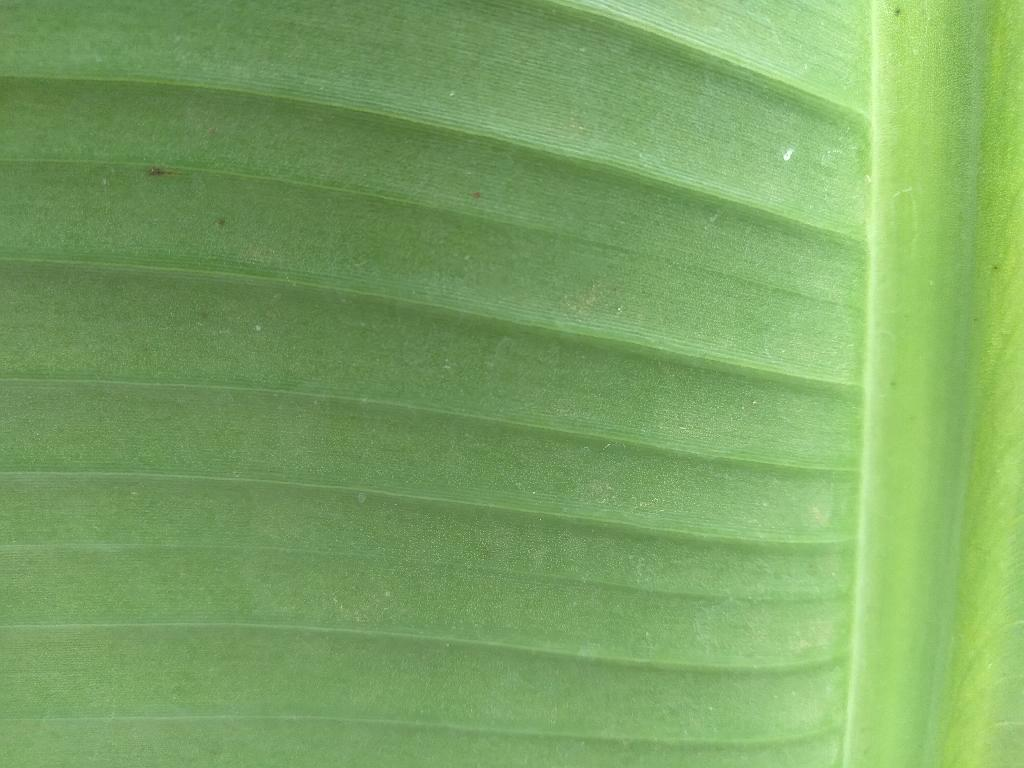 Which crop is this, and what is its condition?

banana, healthy
